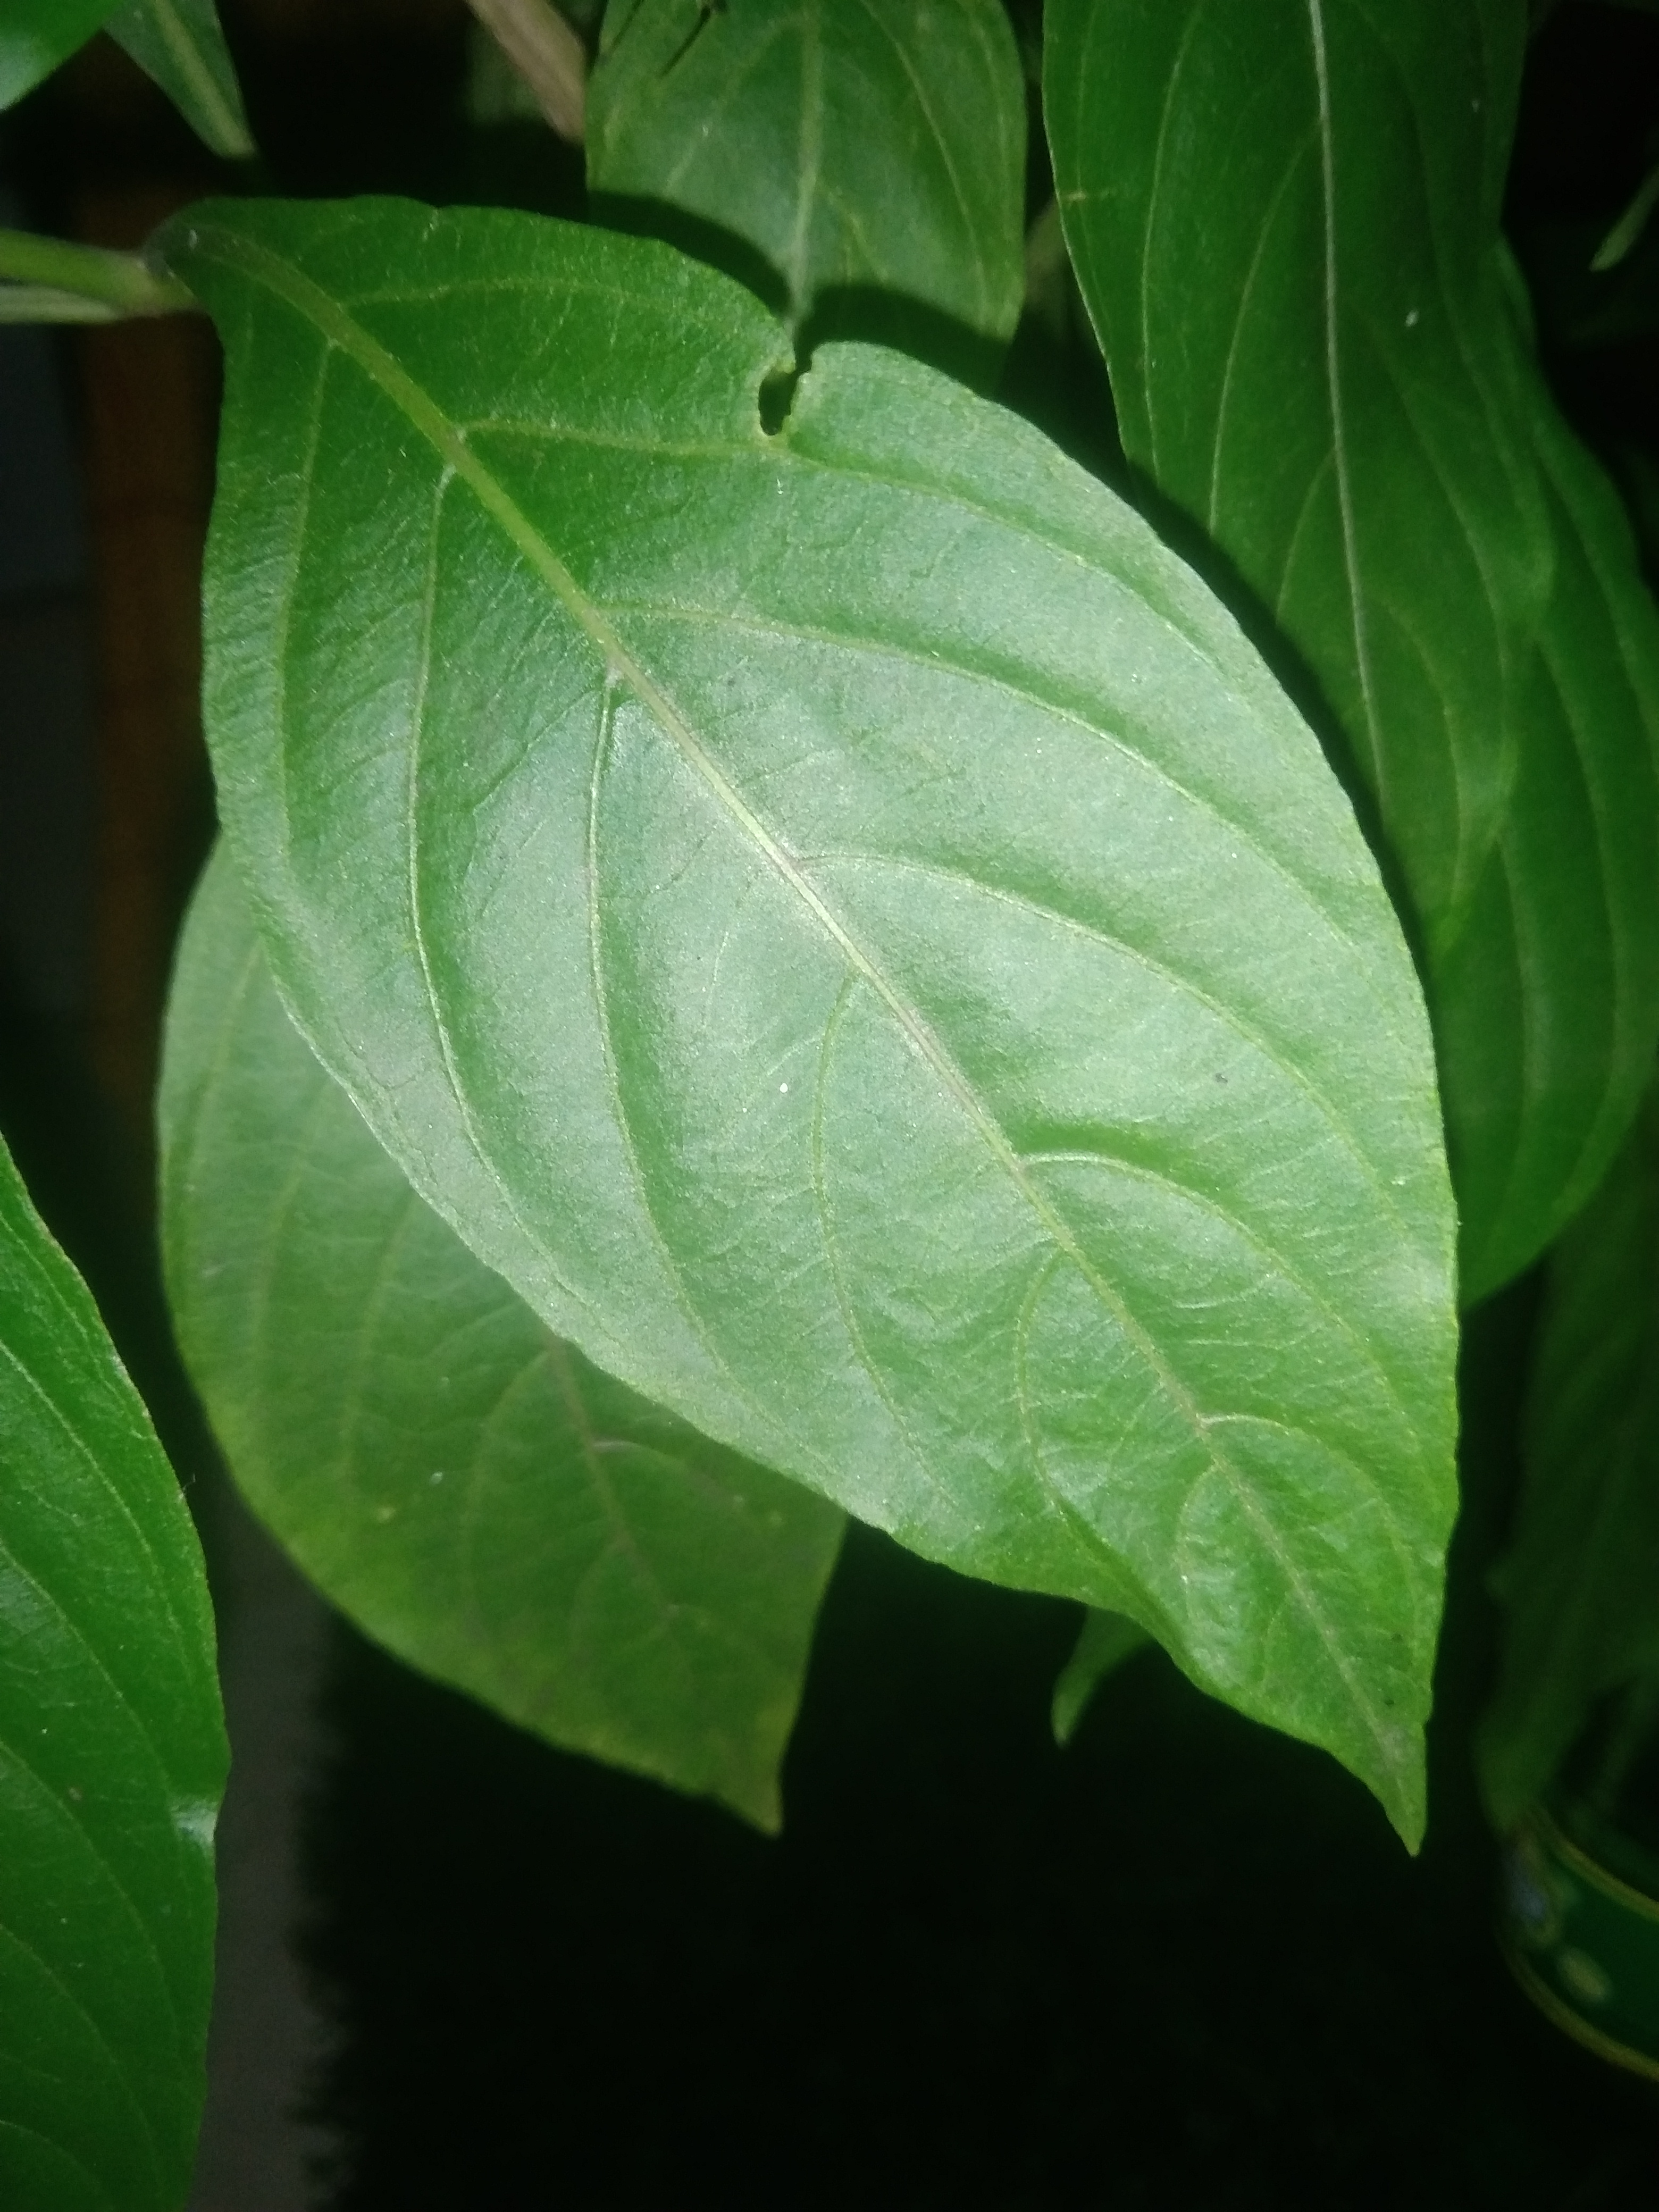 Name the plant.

vasaka
